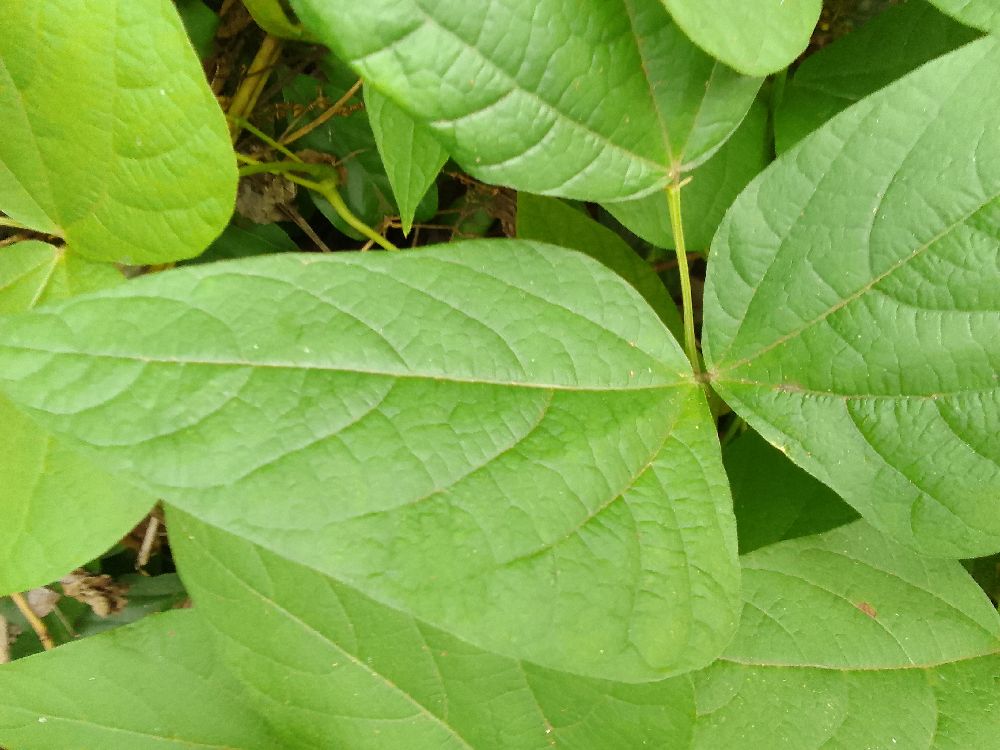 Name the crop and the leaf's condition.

common bean, healthy
